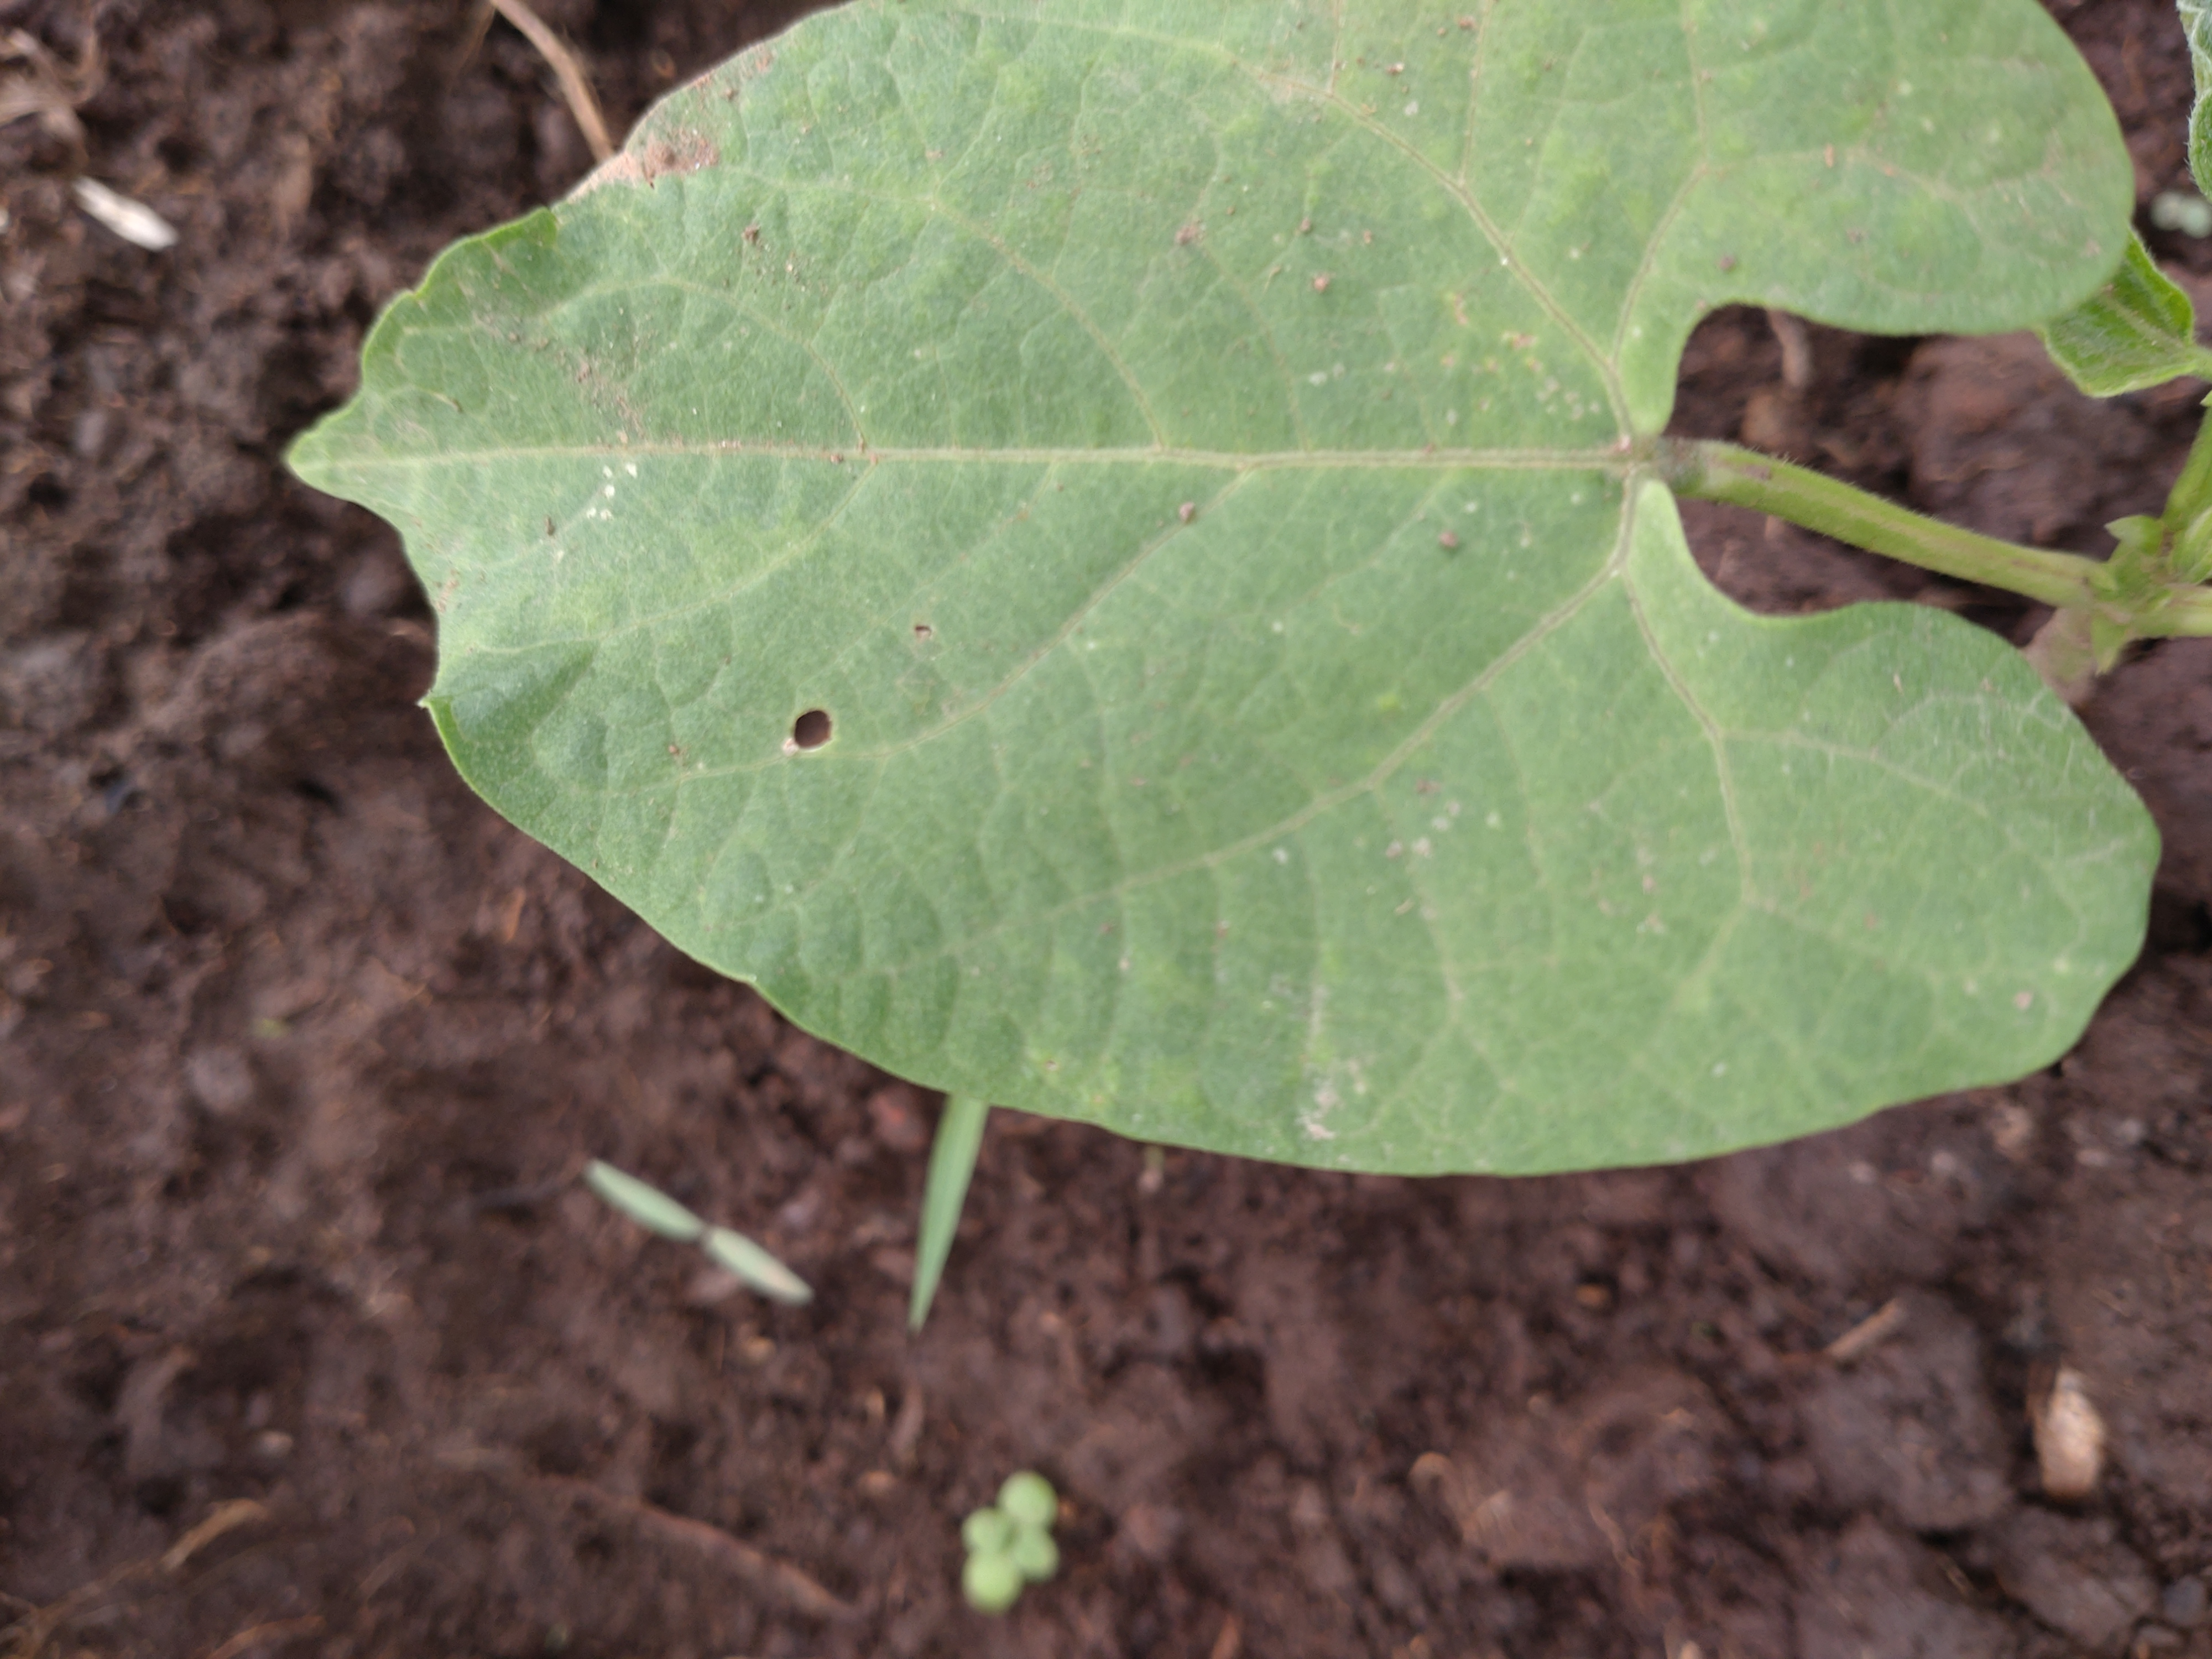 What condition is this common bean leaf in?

healthy
